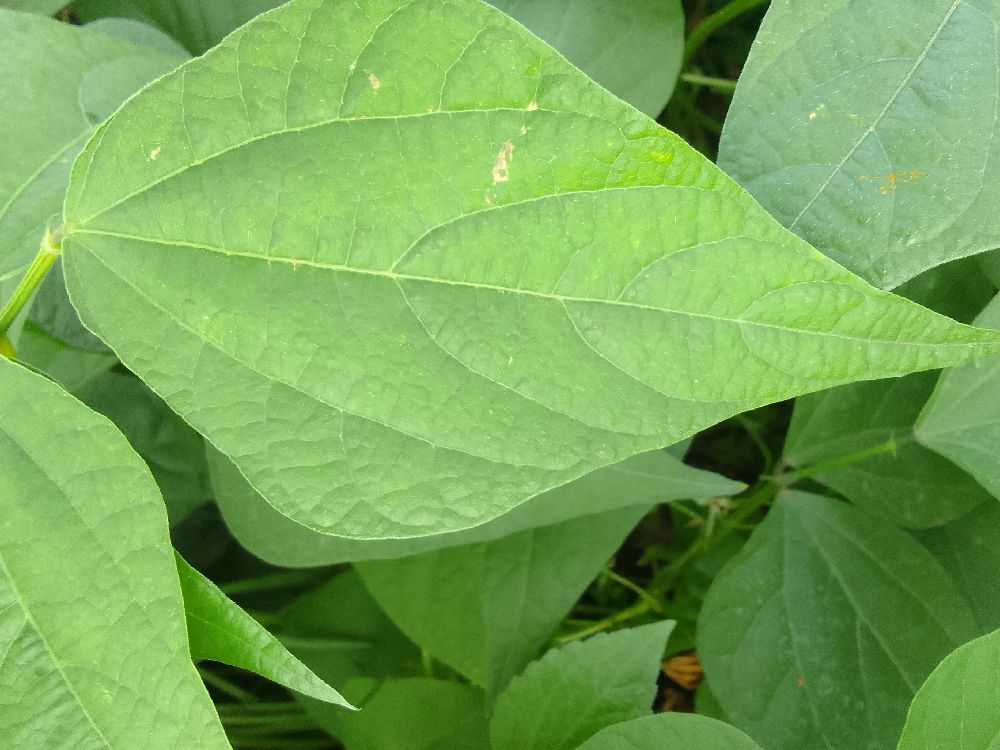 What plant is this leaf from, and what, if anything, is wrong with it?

common bean, healthy
